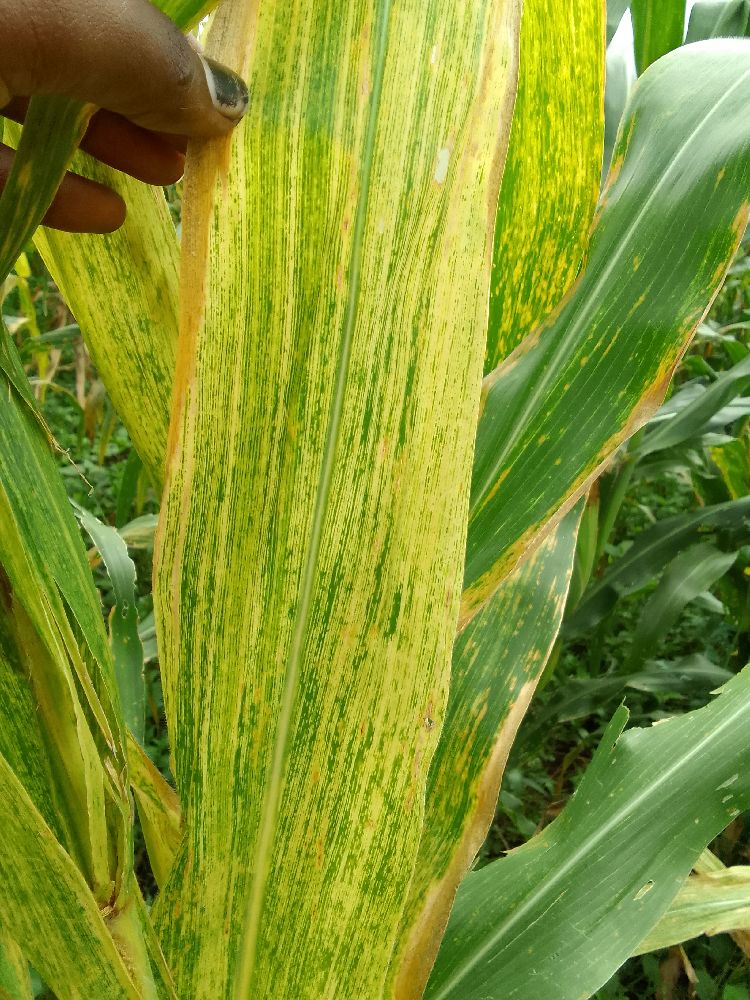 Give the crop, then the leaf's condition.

maize, maize lethal necrosis
